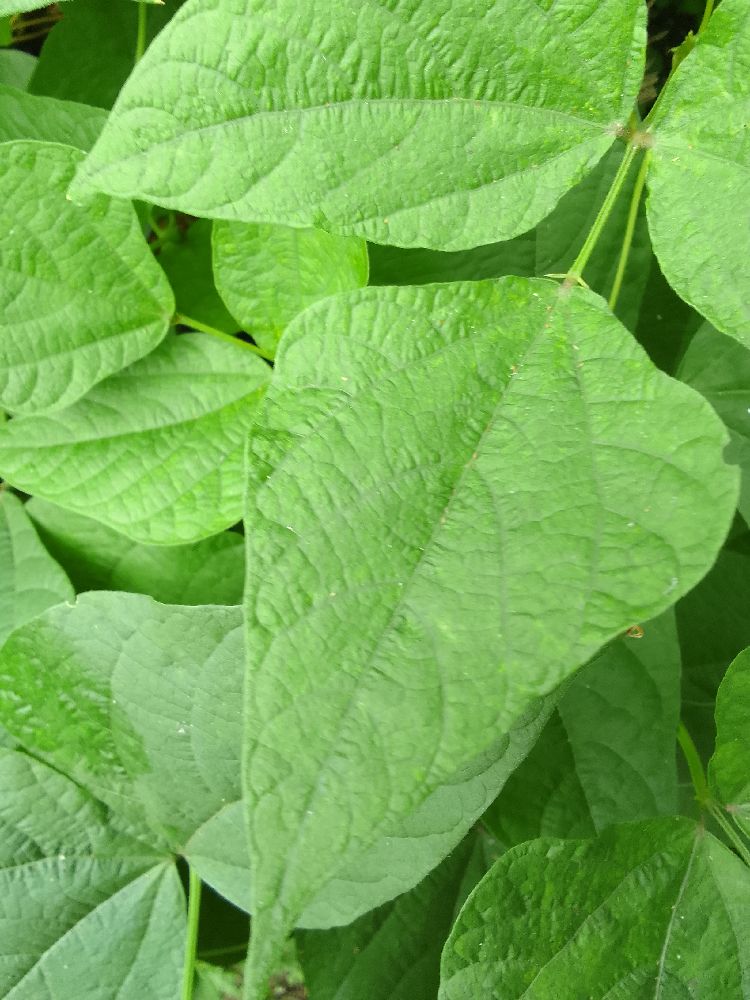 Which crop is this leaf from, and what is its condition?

common bean, healthy
